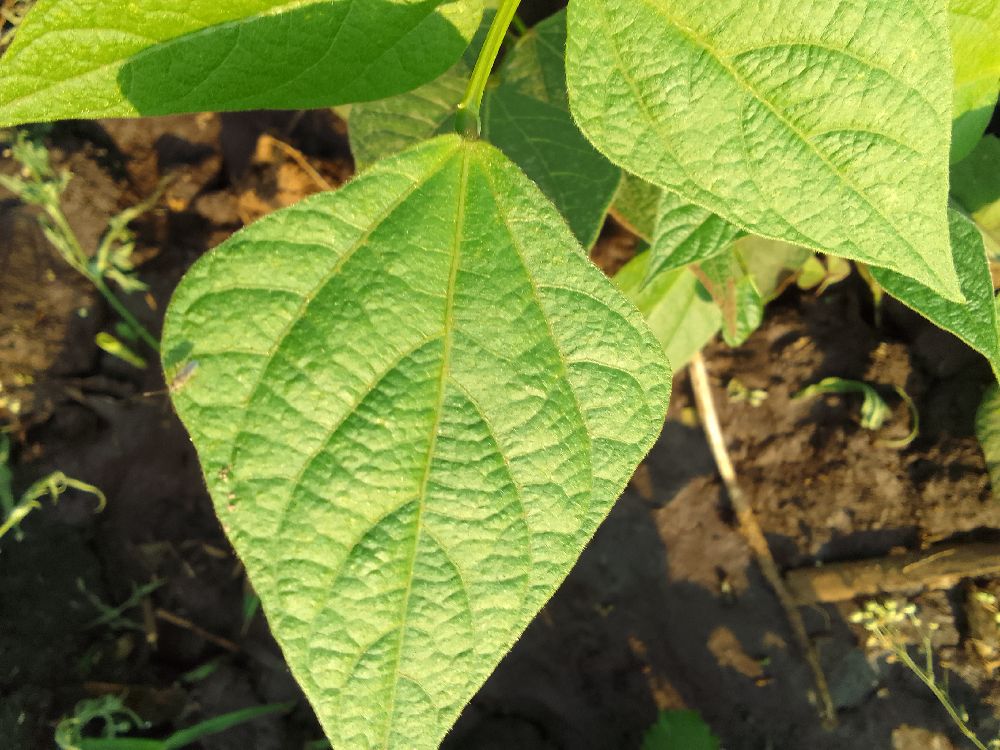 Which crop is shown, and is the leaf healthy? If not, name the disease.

common bean, healthy
